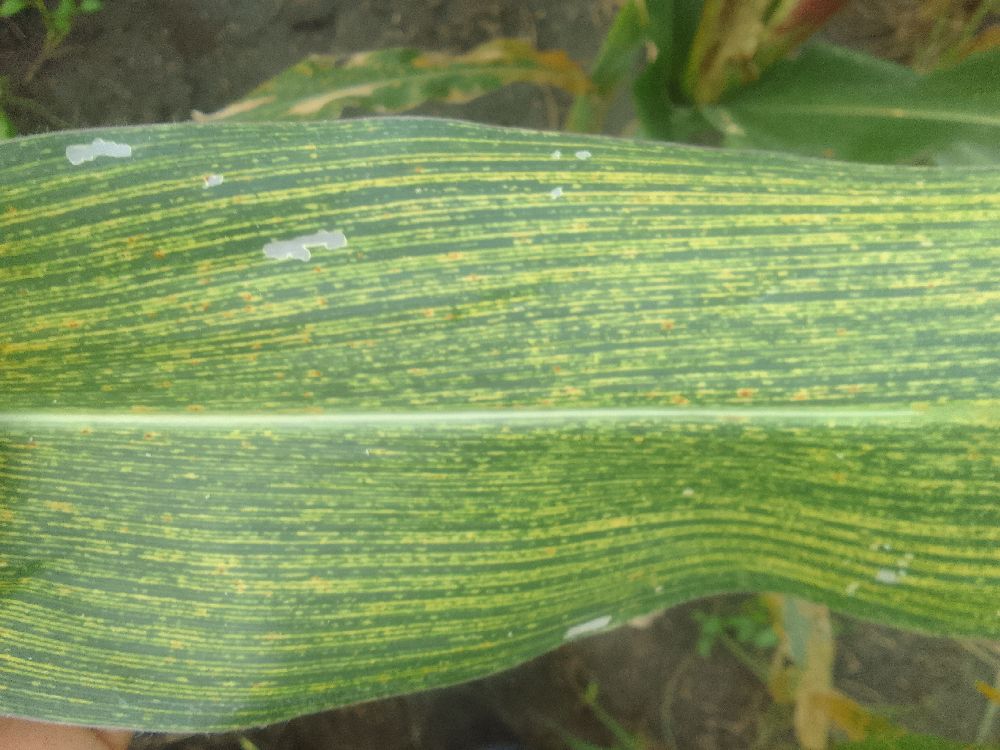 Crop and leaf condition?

maize, maize streak virus
